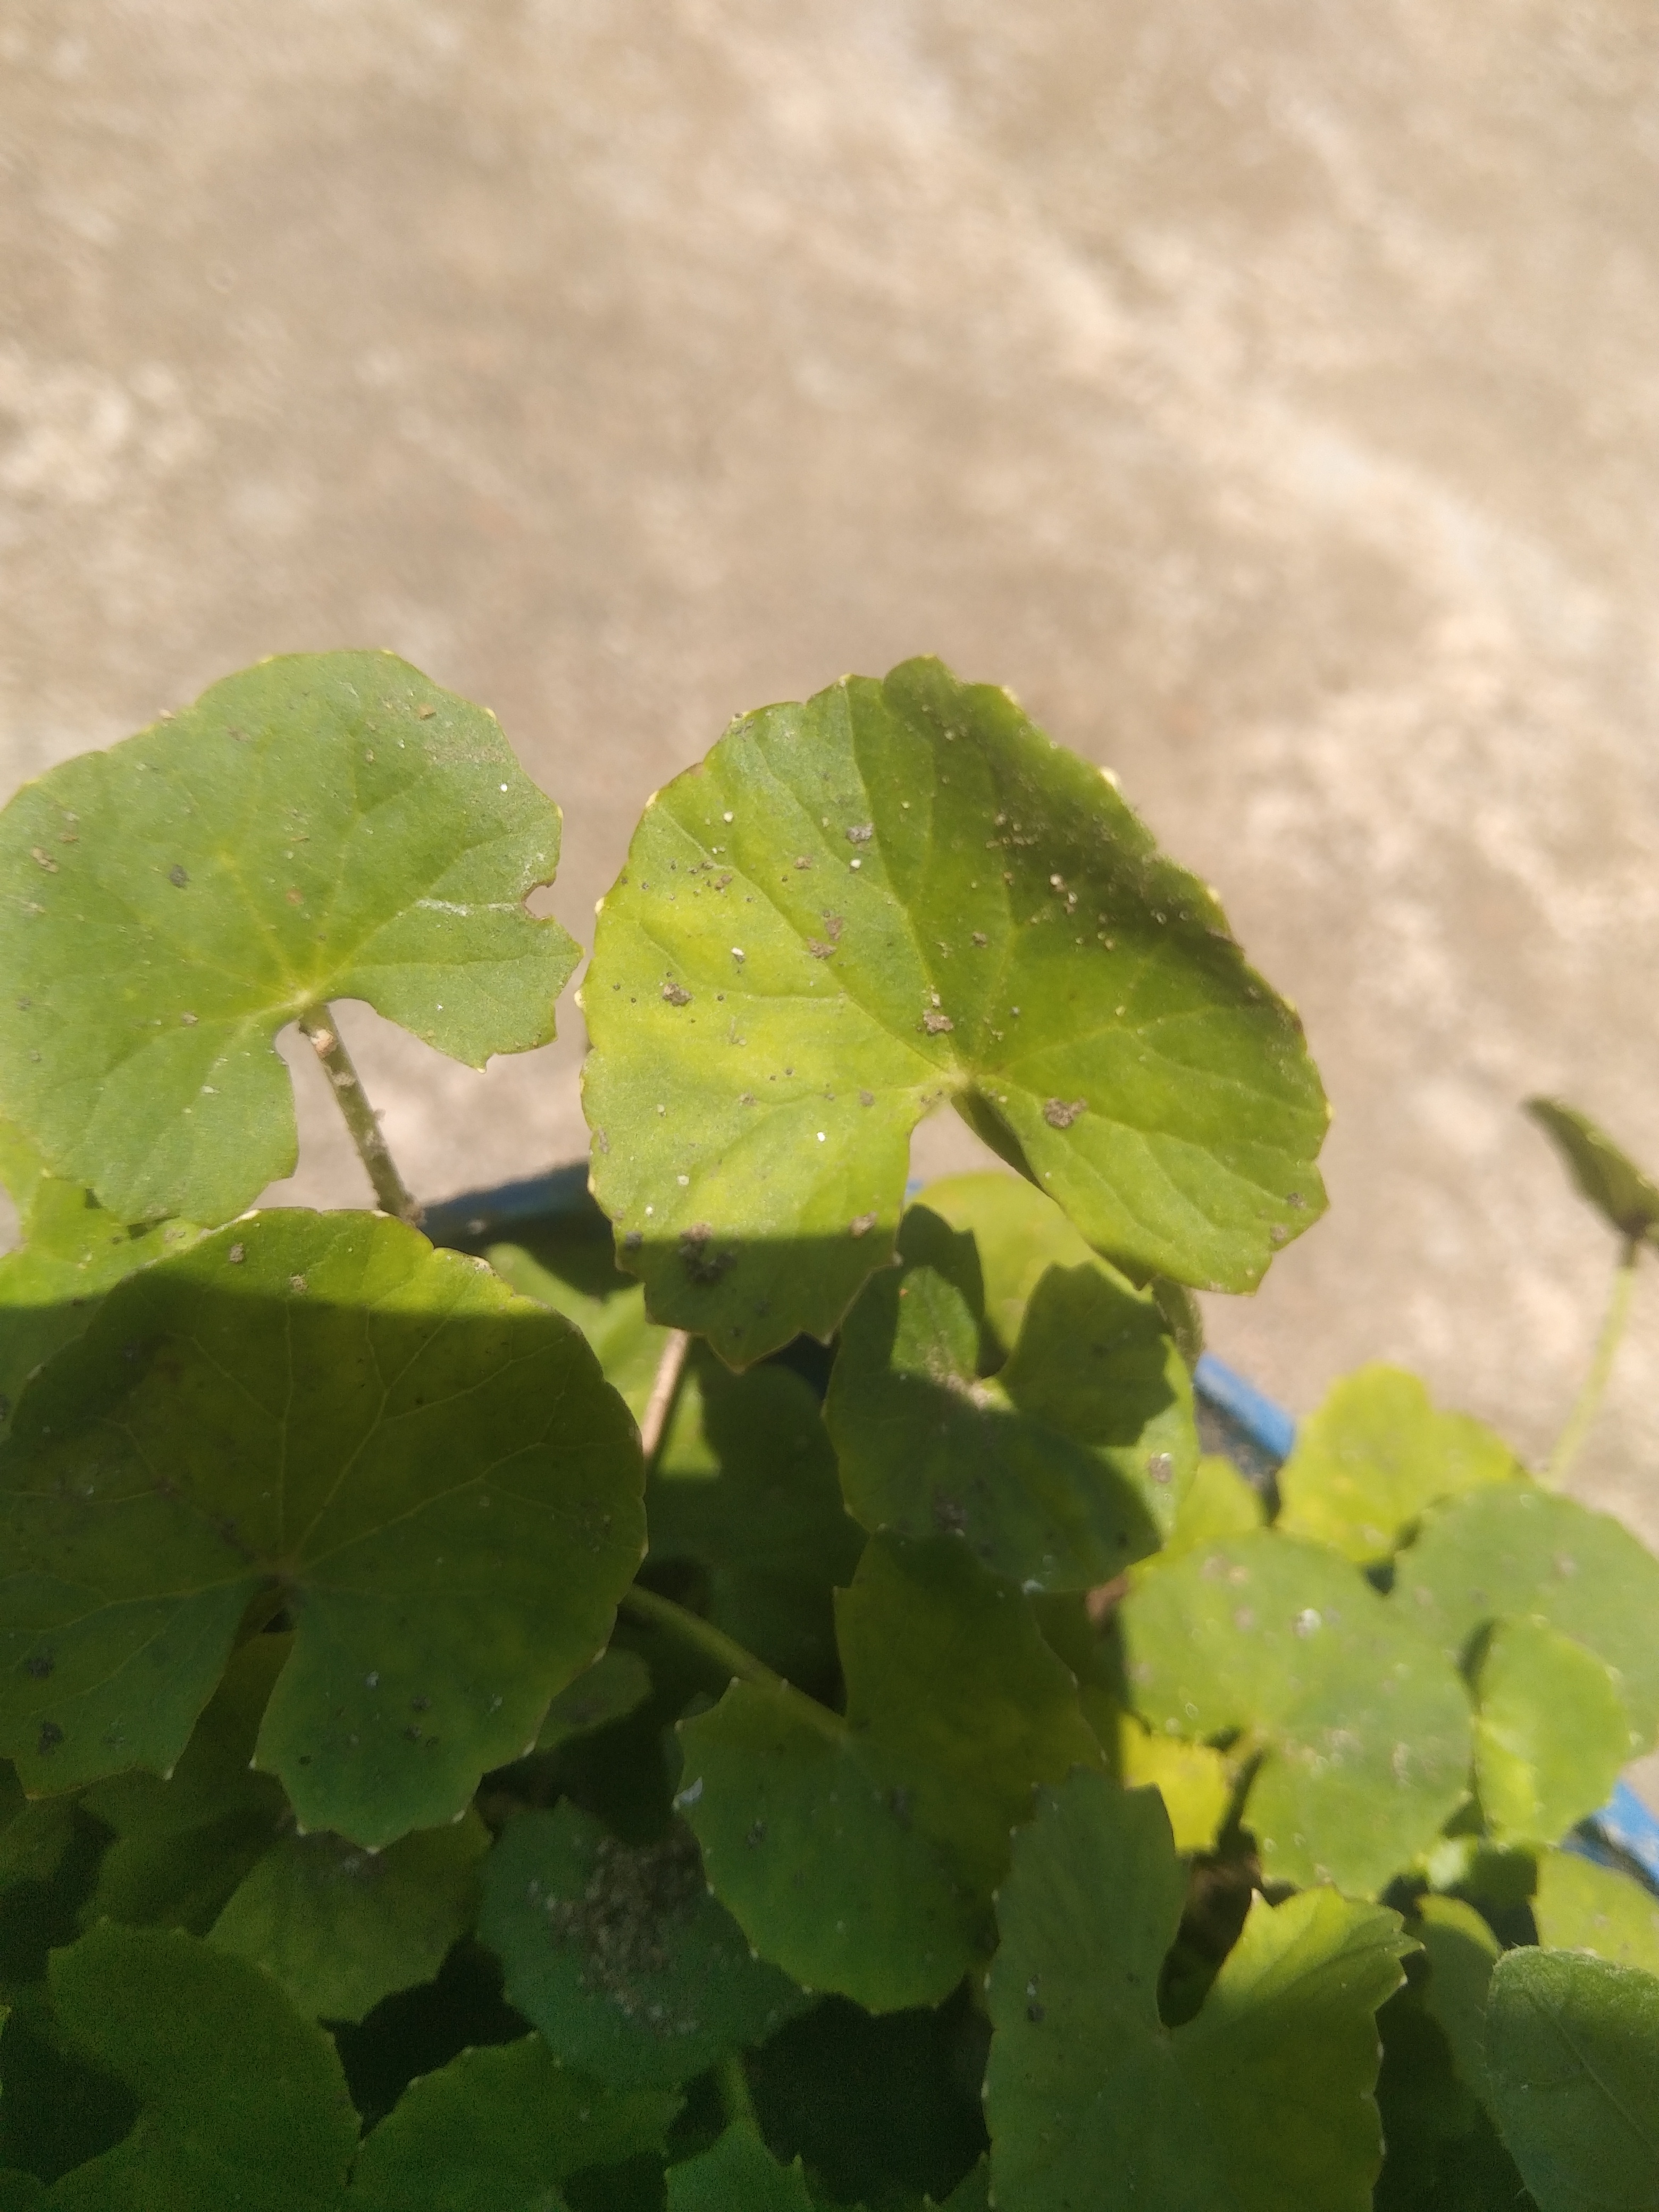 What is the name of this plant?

thankuni
